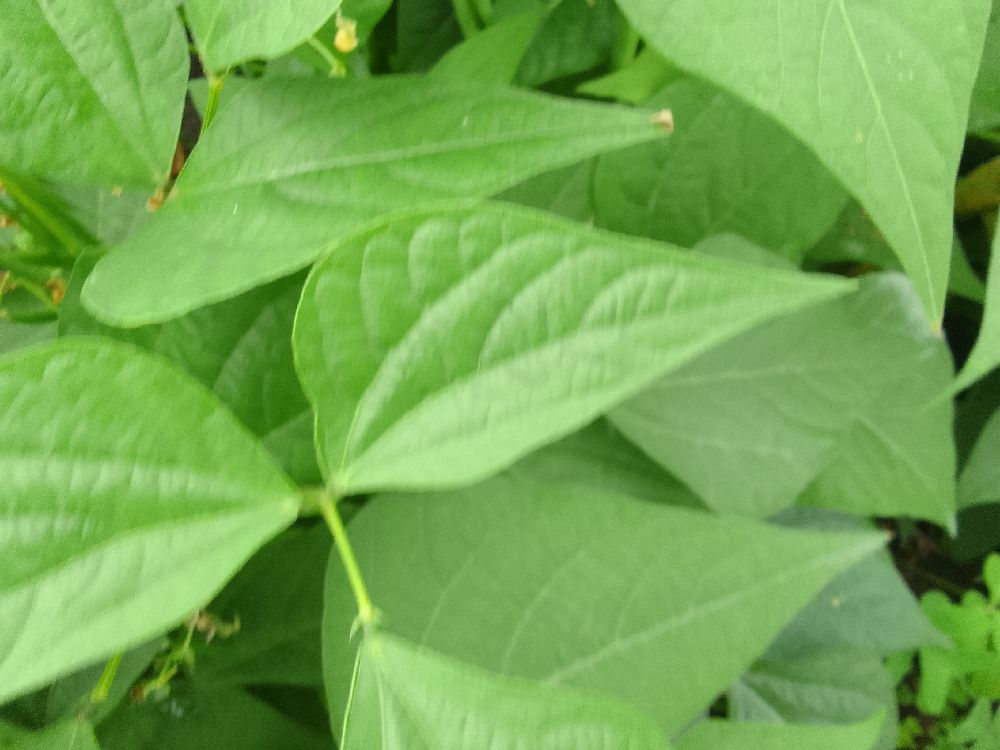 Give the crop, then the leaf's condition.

common bean, healthy
